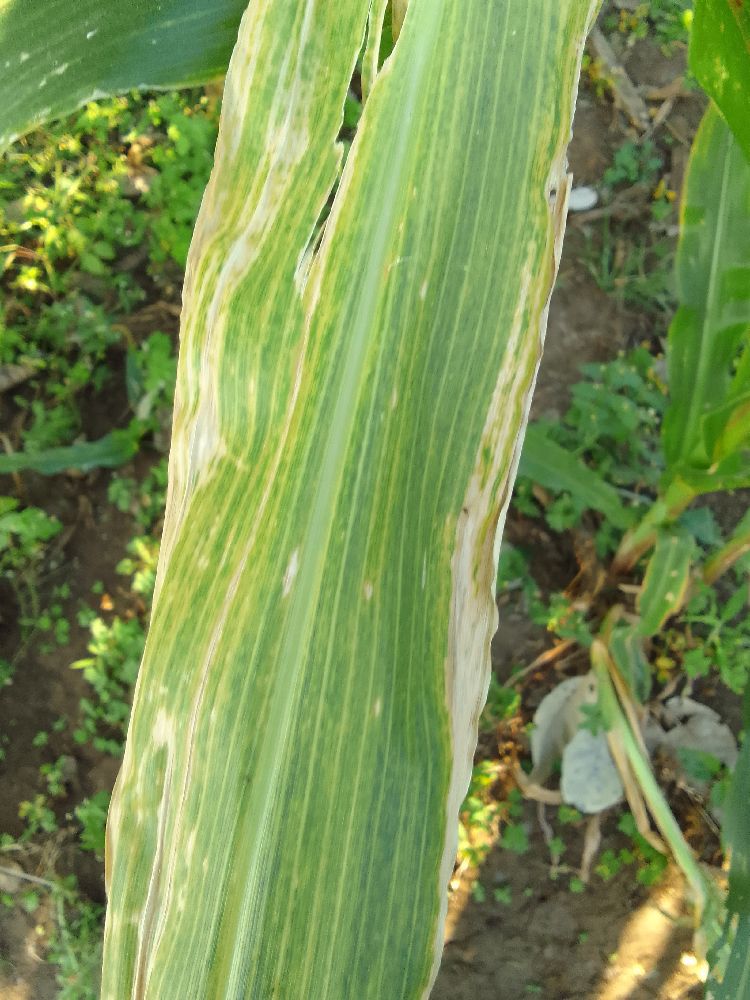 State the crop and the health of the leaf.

maize, maize lethal necrosis
